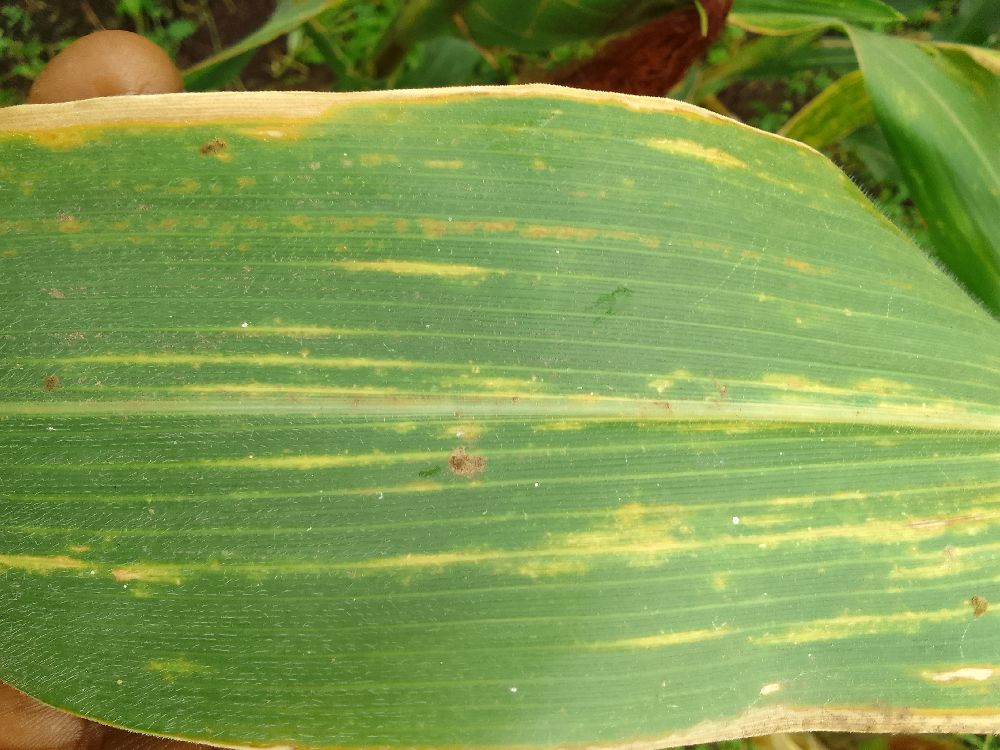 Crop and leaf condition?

maize, maize lethal necrosis
